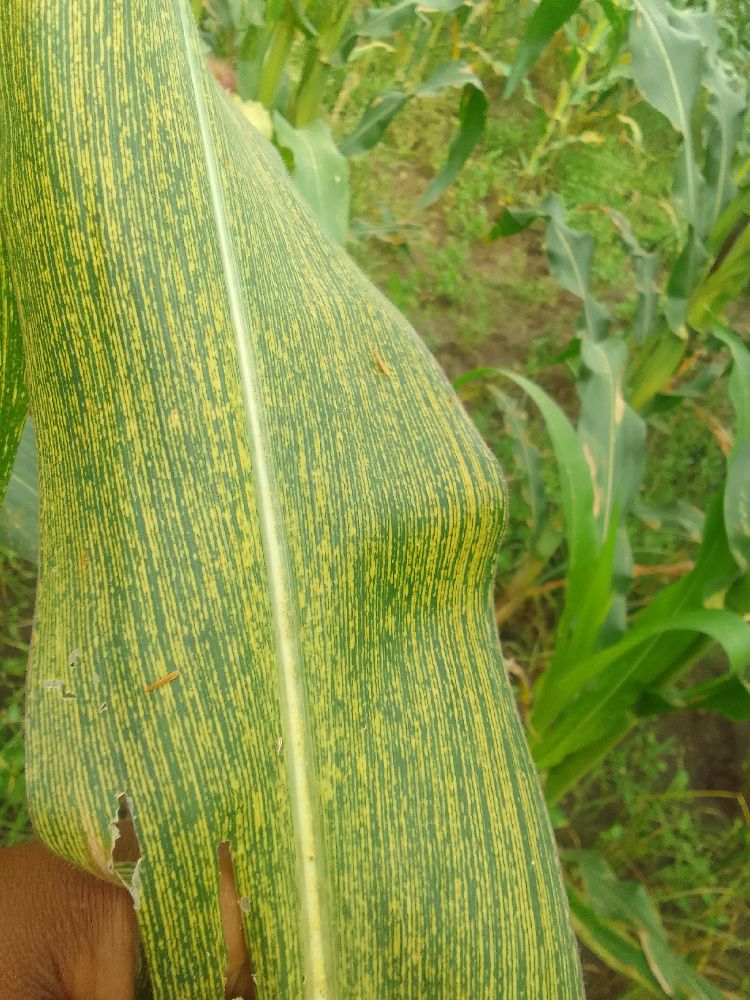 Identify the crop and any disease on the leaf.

maize, maize streak virus
